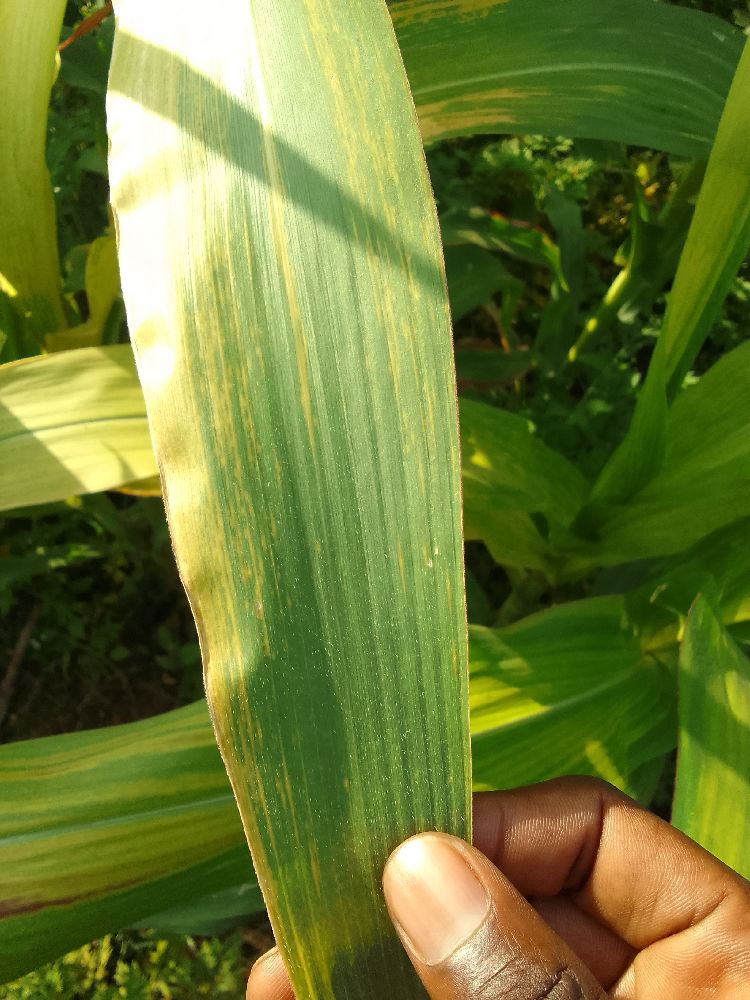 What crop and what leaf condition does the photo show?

maize, maize lethal necrosis
